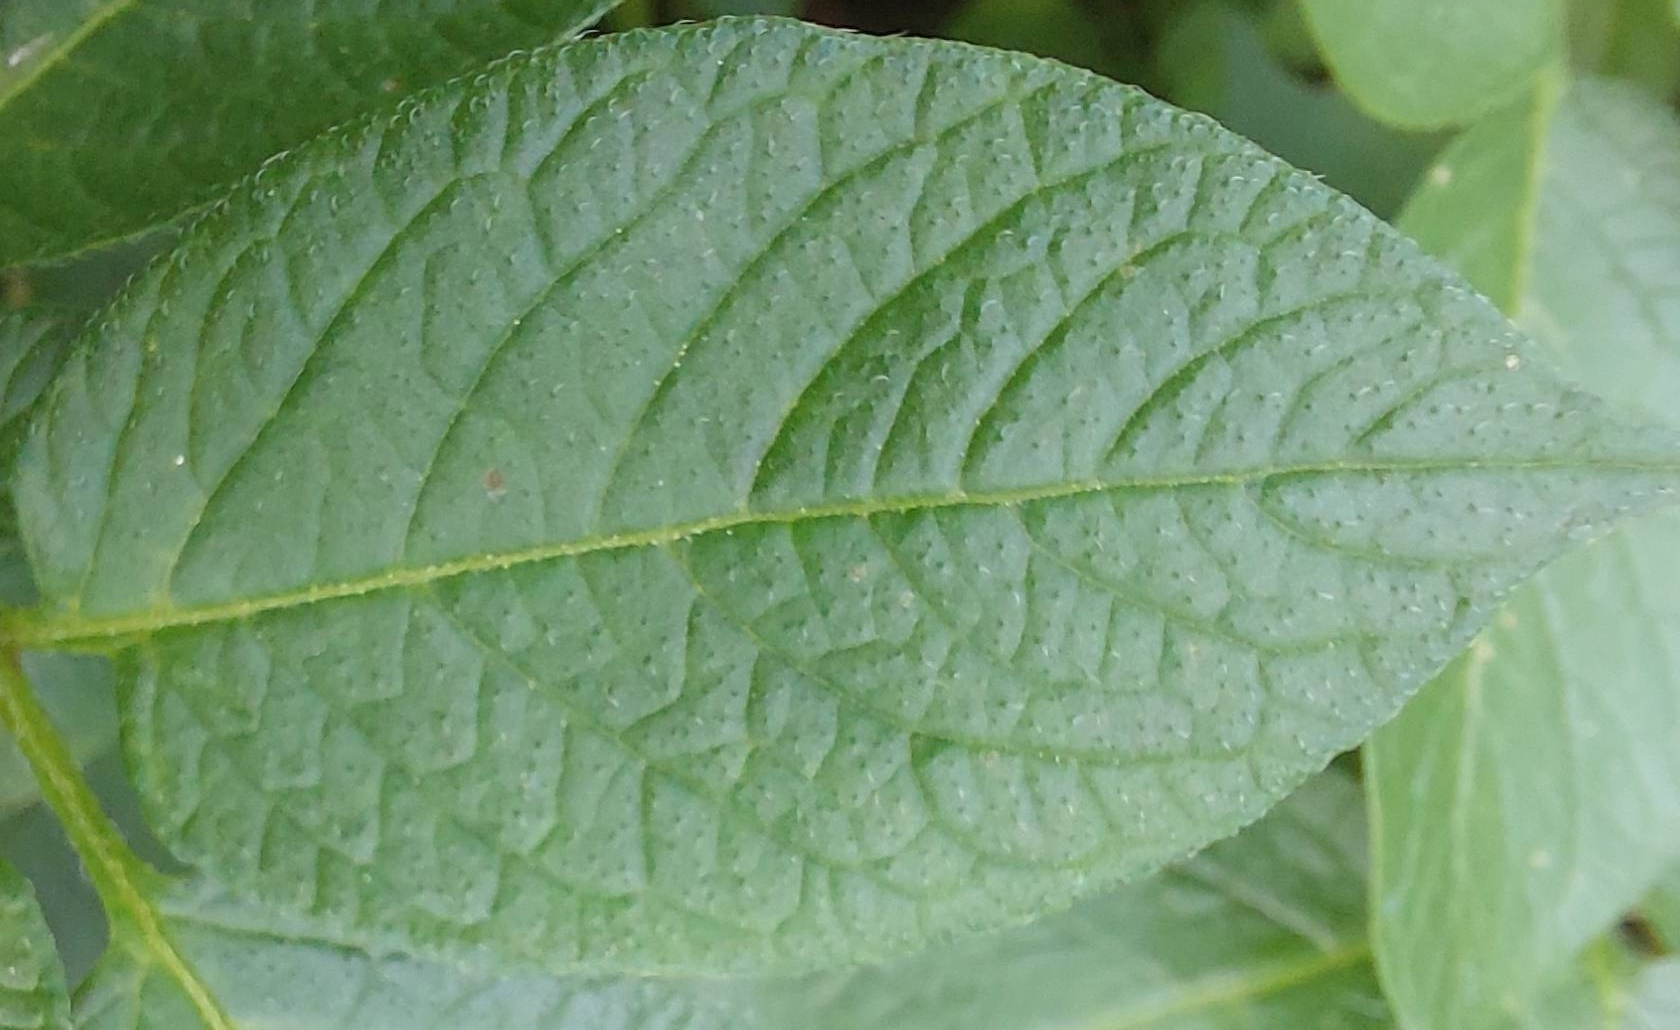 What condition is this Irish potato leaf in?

healthy
